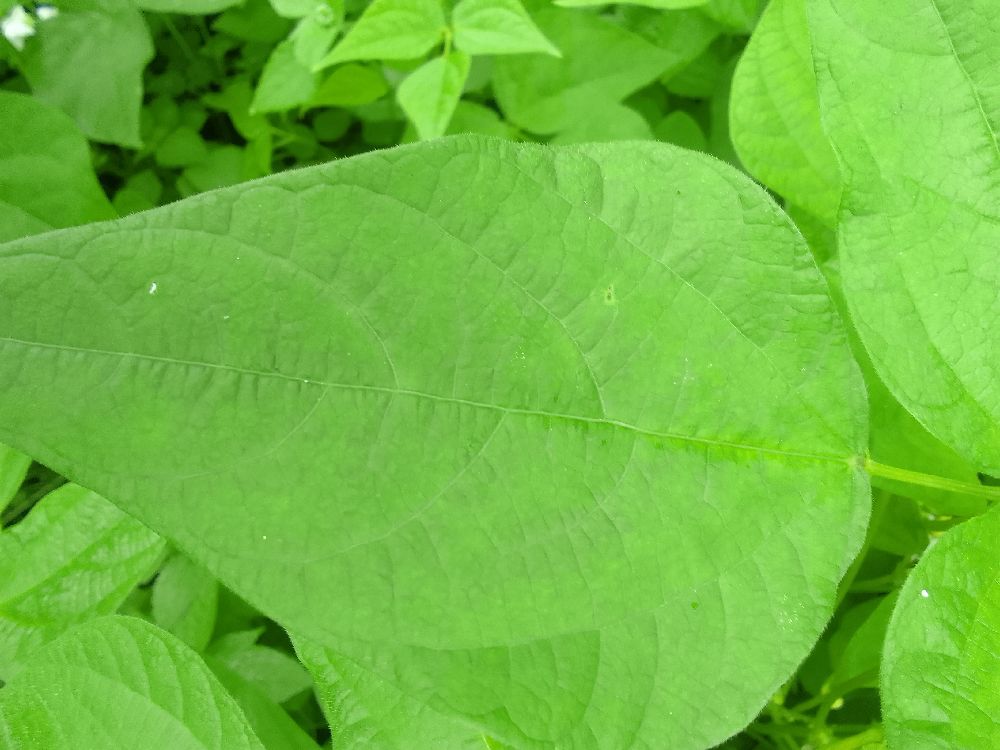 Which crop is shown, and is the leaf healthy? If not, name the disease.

common bean, healthy
